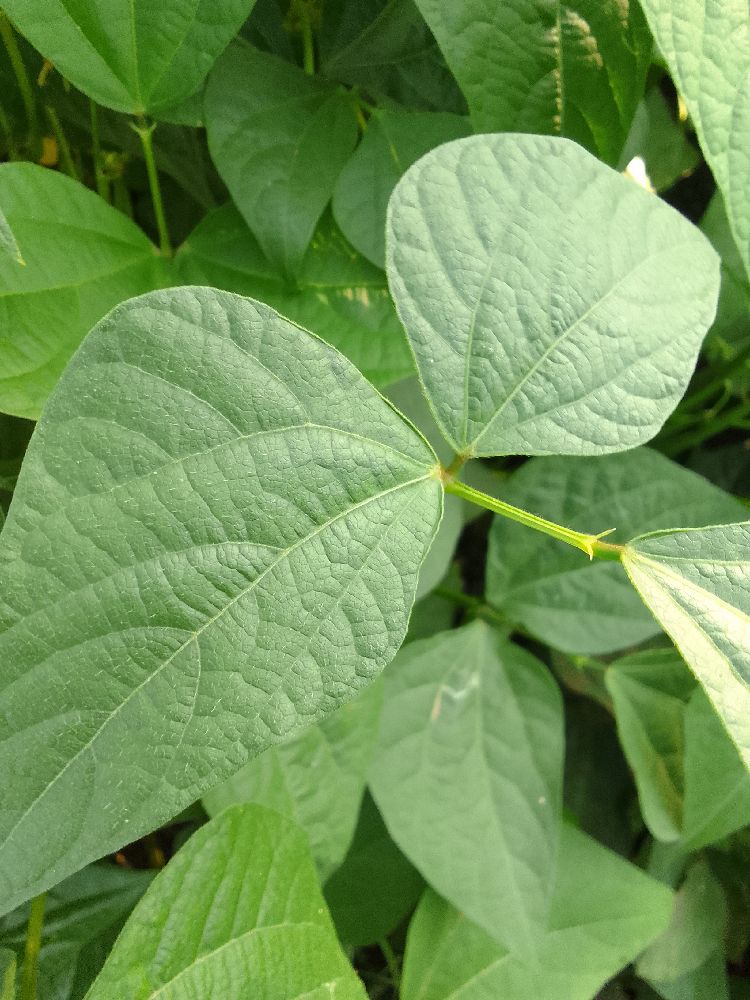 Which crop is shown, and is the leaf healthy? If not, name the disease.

common bean, healthy
